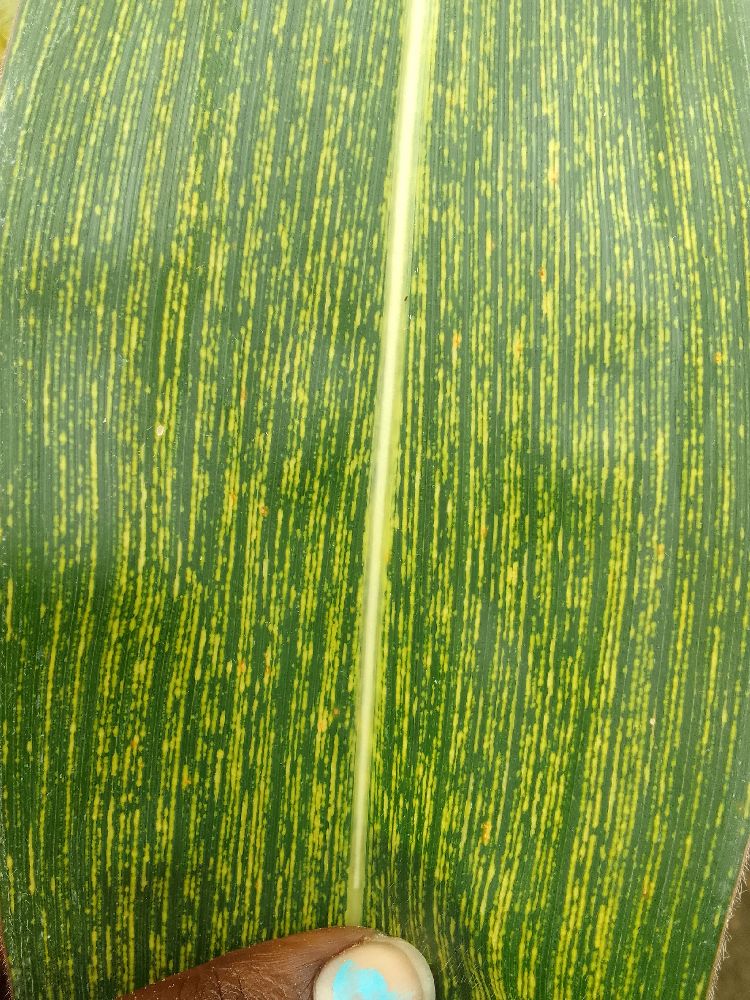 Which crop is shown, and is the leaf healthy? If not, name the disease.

maize, maize streak virus
